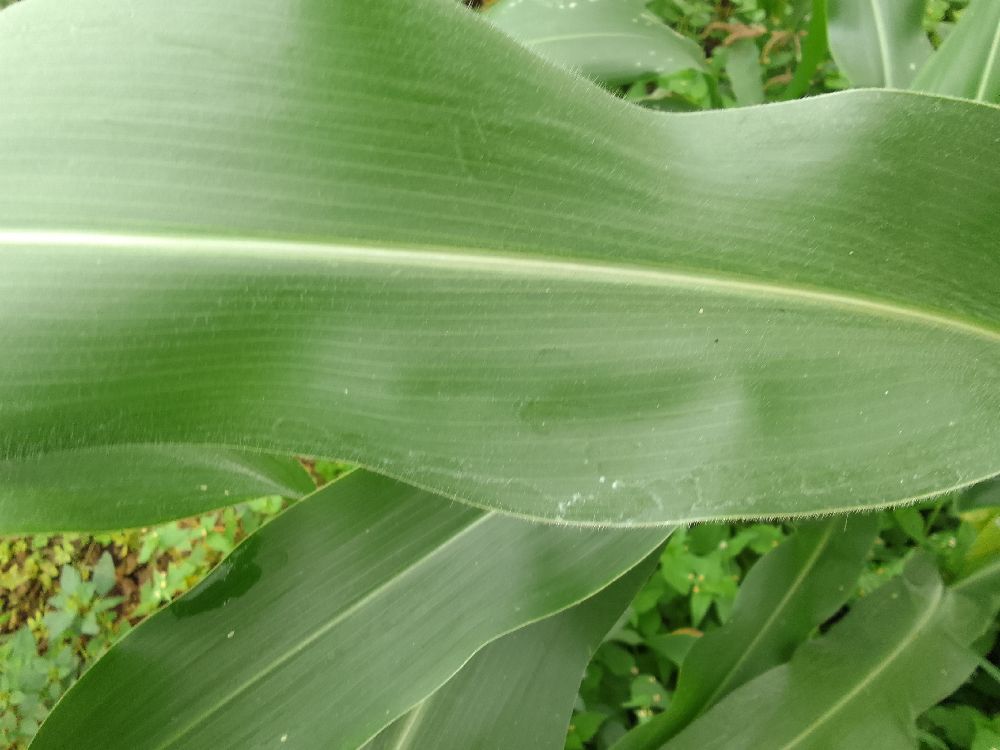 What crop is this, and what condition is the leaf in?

maize, healthy
